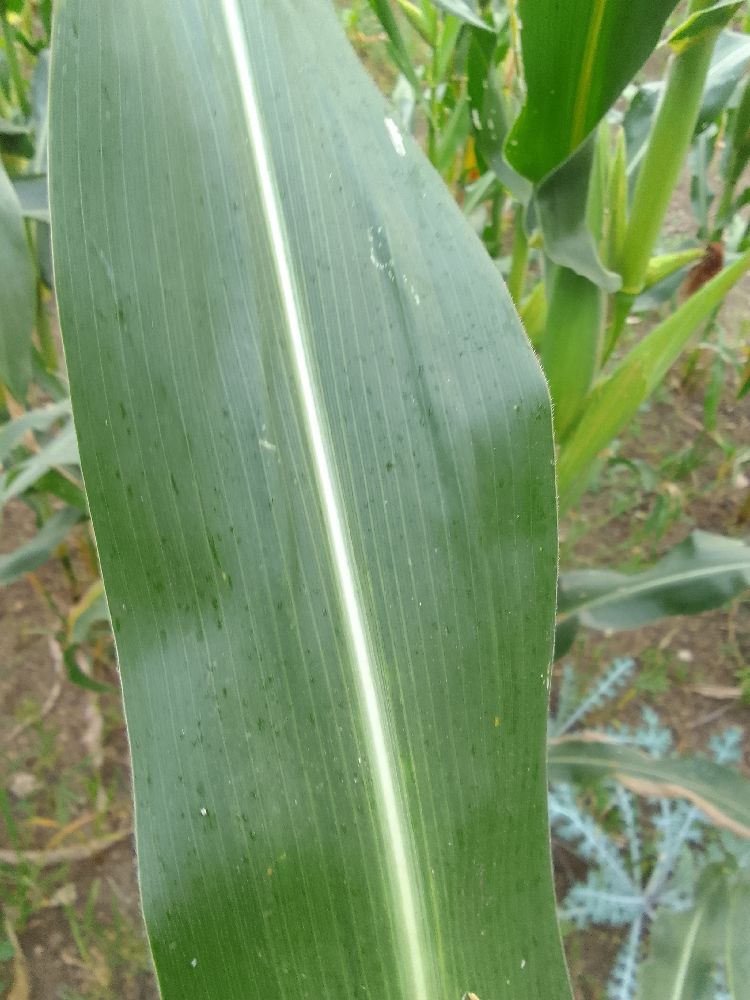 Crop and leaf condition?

maize, healthy
